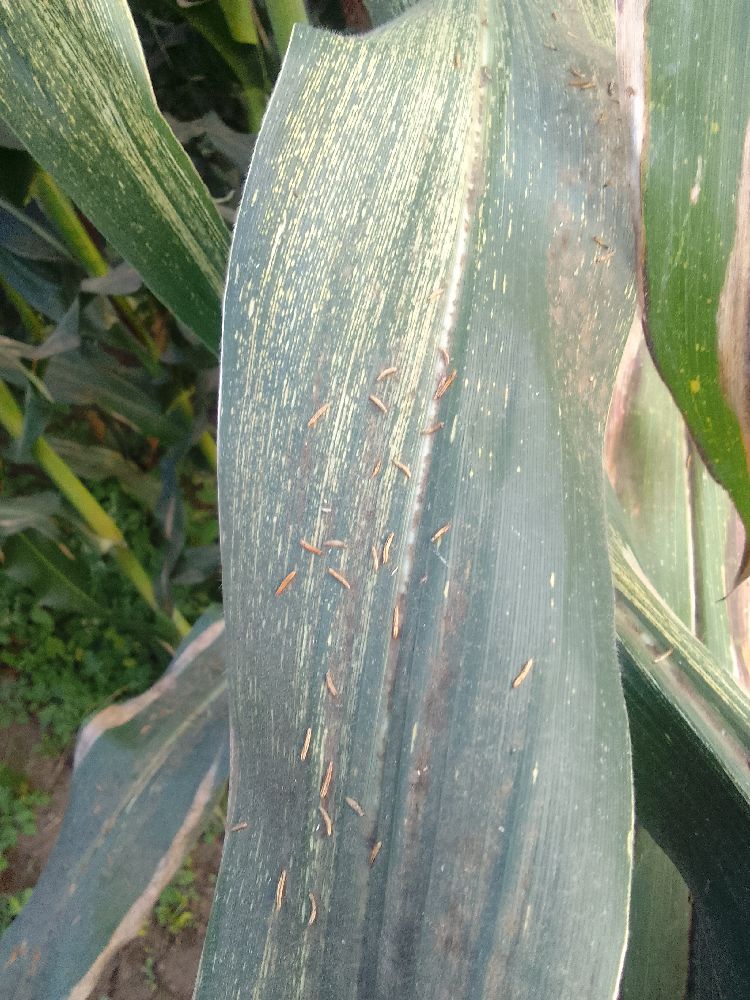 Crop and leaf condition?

maize, maize streak virus
